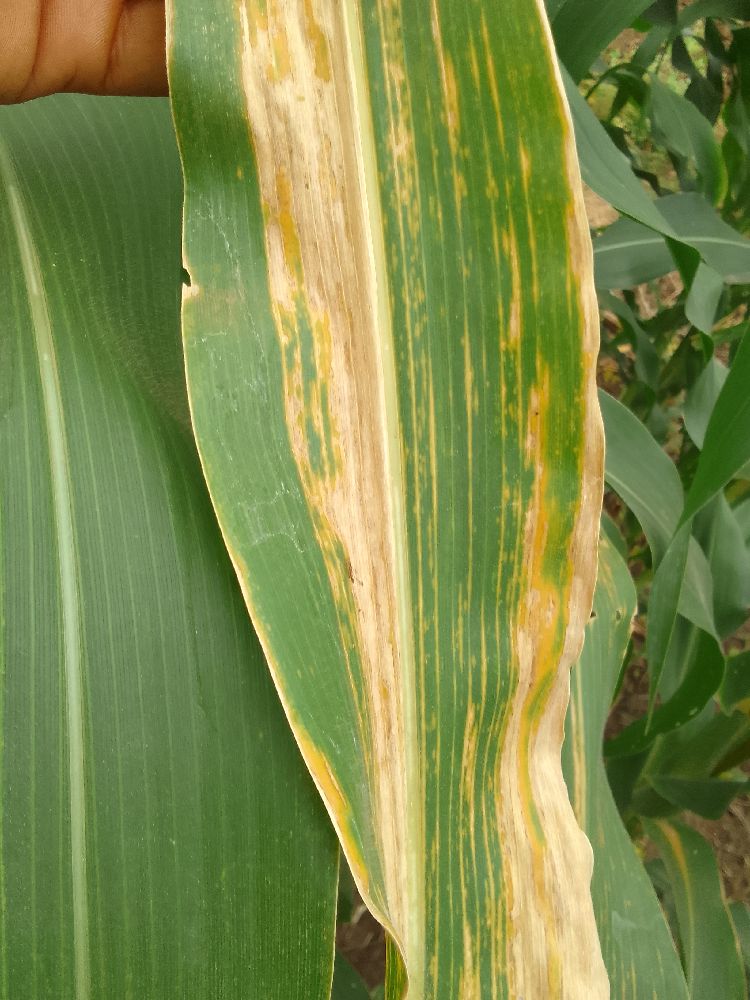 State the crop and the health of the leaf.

maize, maize lethal necrosis
